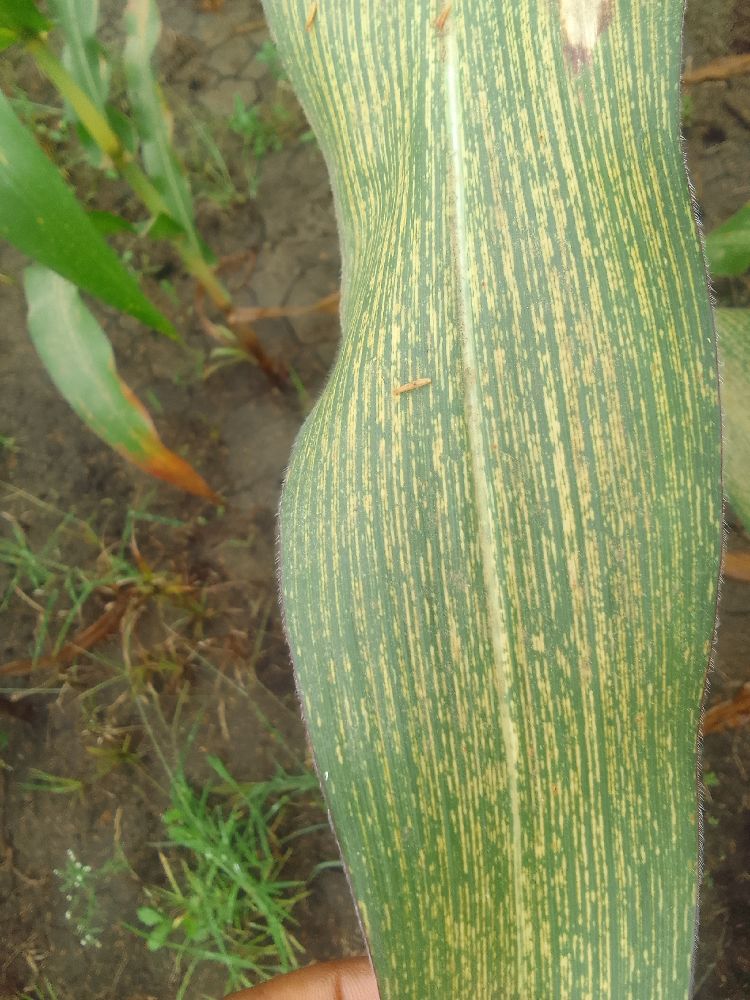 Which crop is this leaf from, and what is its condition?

maize, maize streak virus
